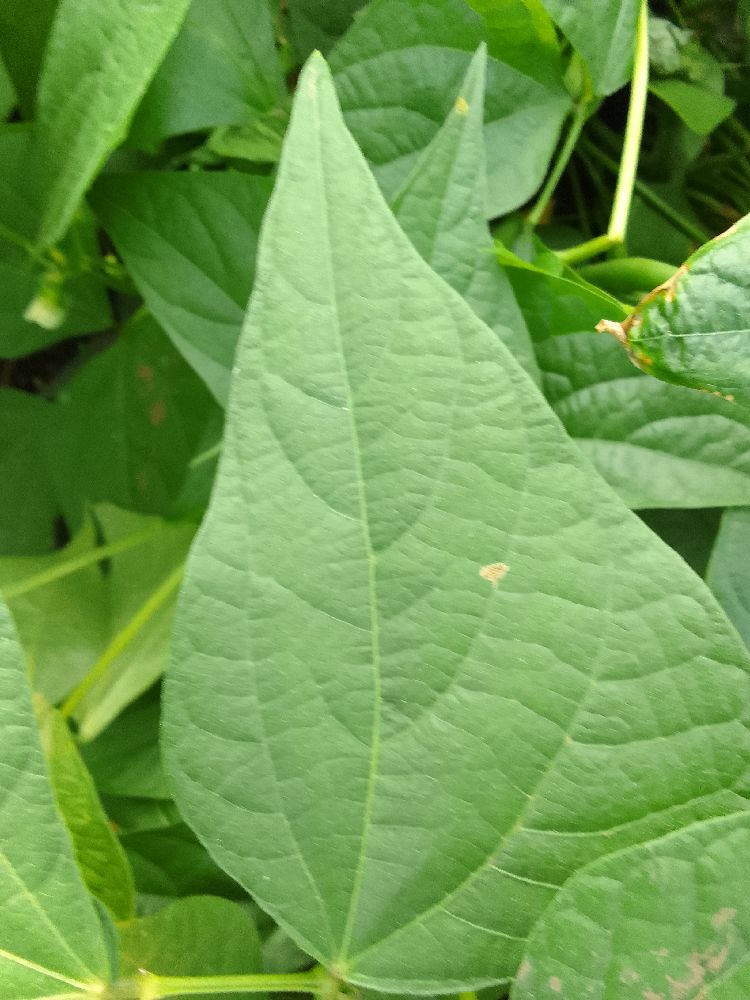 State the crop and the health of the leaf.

common bean, healthy
